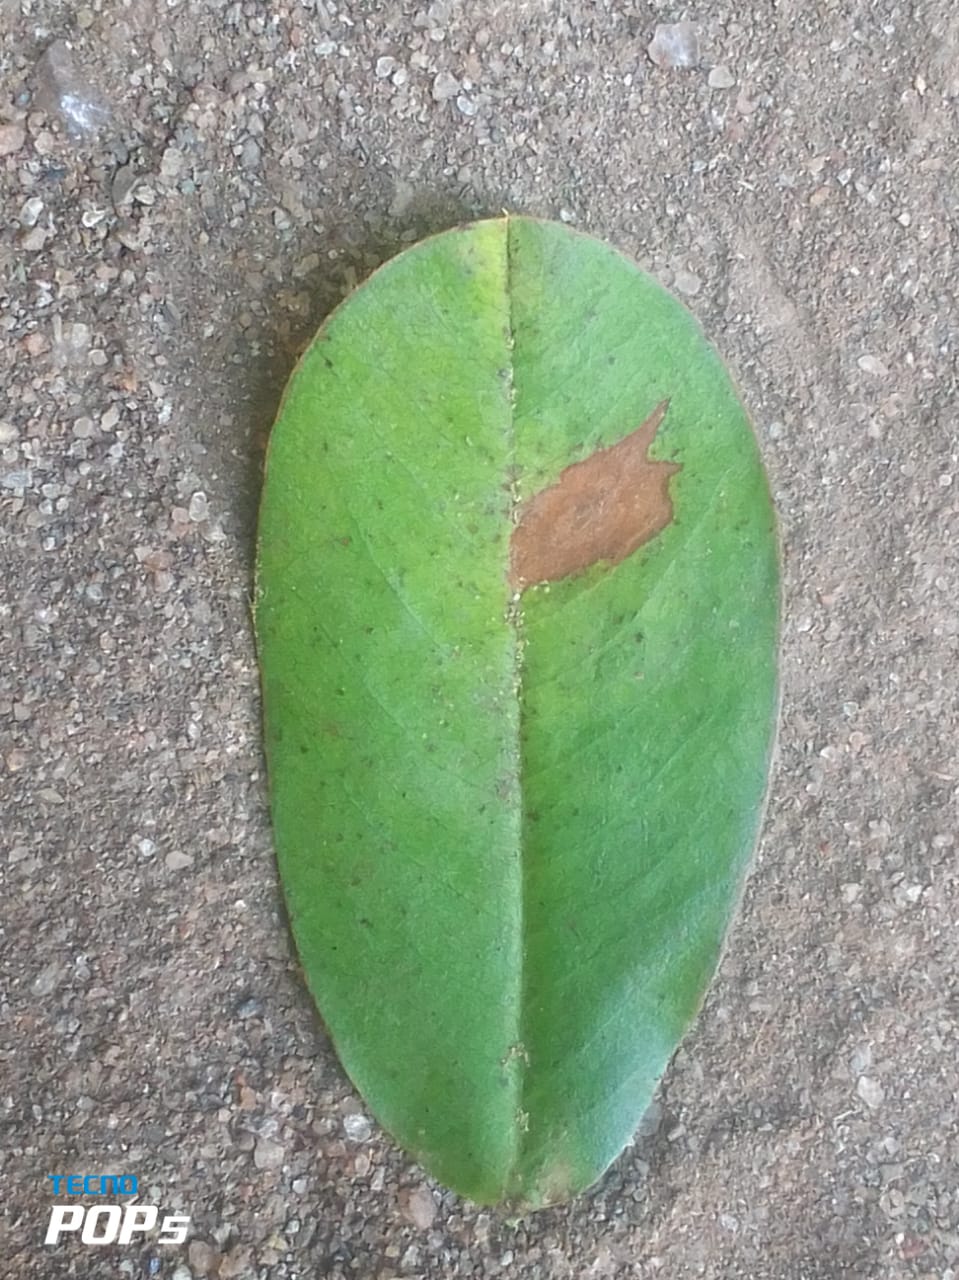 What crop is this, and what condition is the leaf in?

peanut, phoma arachidicola
